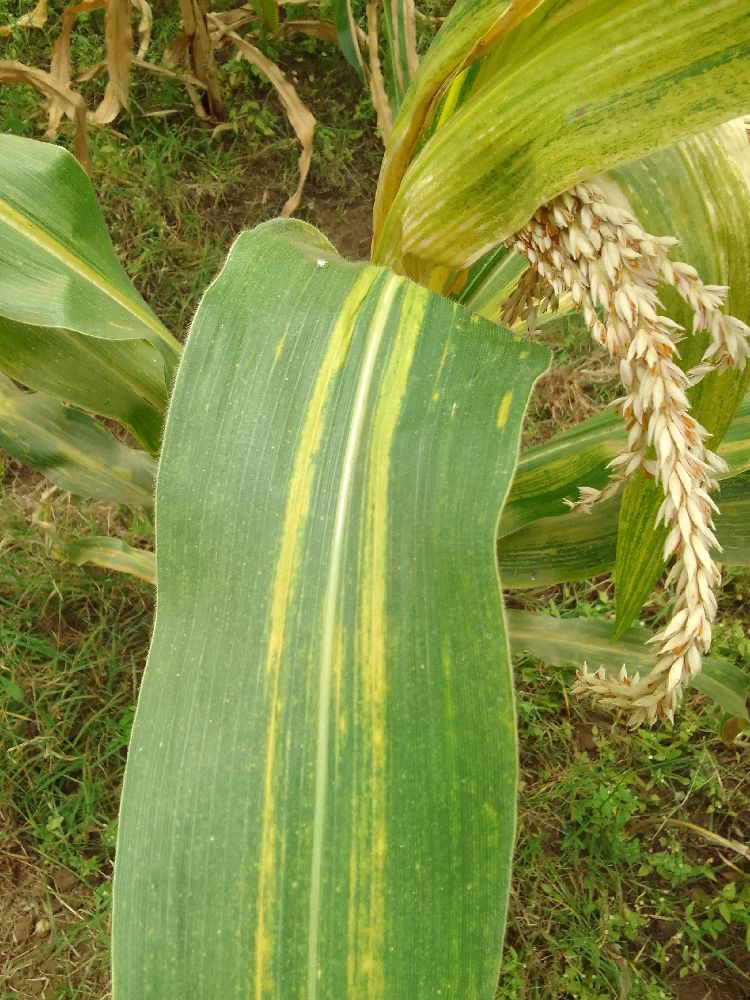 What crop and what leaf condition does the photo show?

maize, maize lethal necrosis
